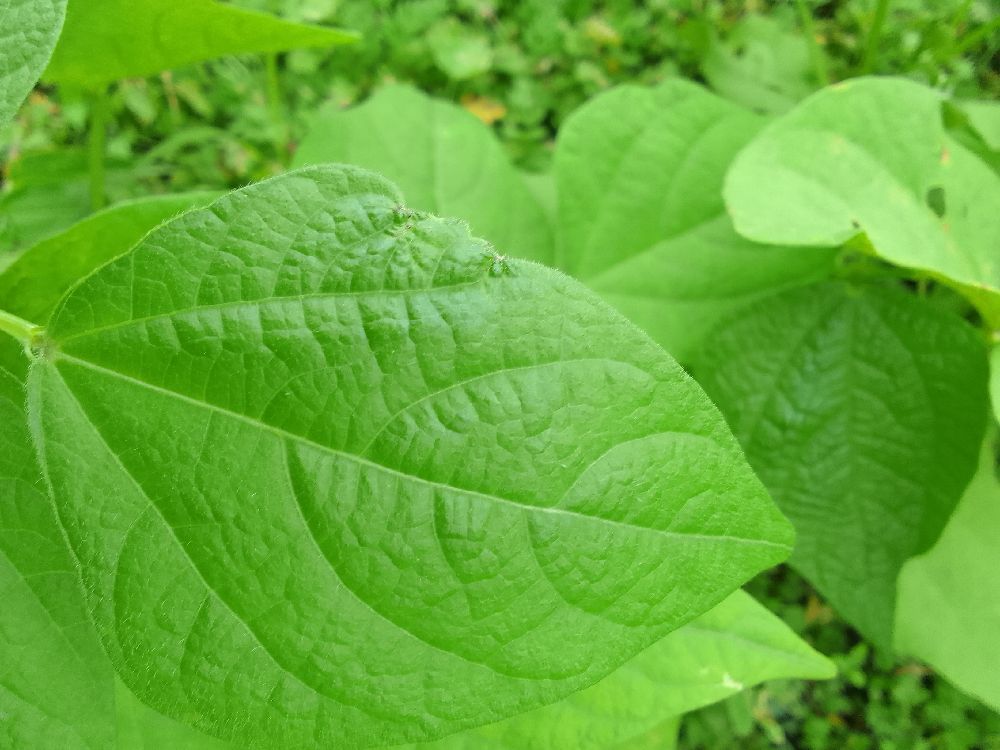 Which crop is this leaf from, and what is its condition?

common bean, healthy
